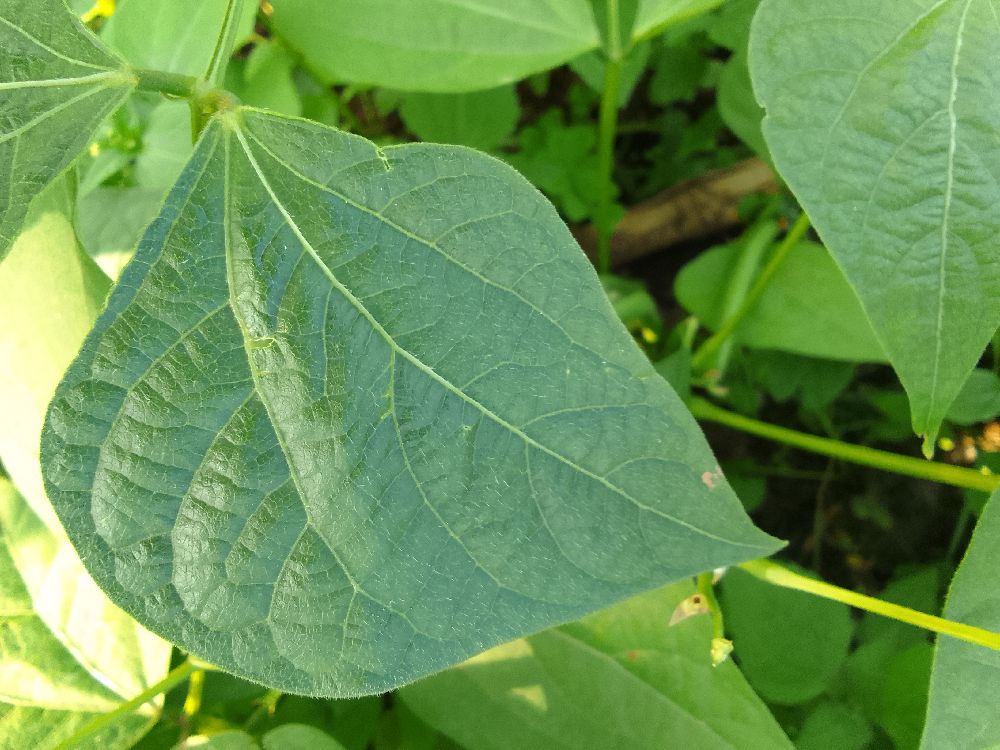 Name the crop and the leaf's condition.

common bean, healthy
